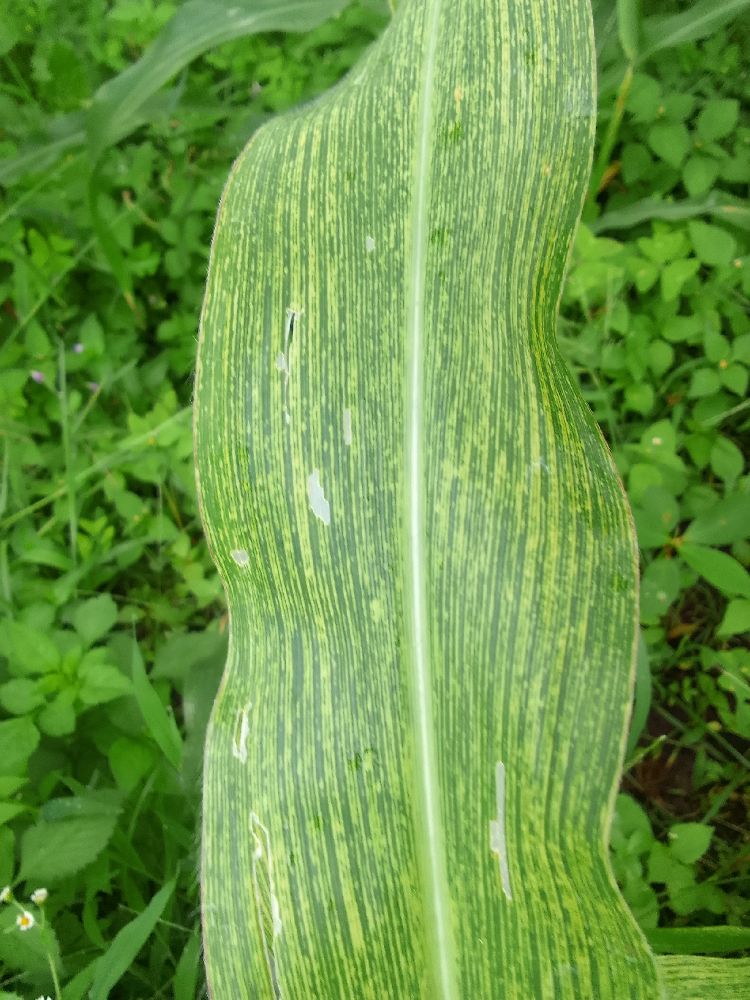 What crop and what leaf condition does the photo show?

maize, maize streak virus
